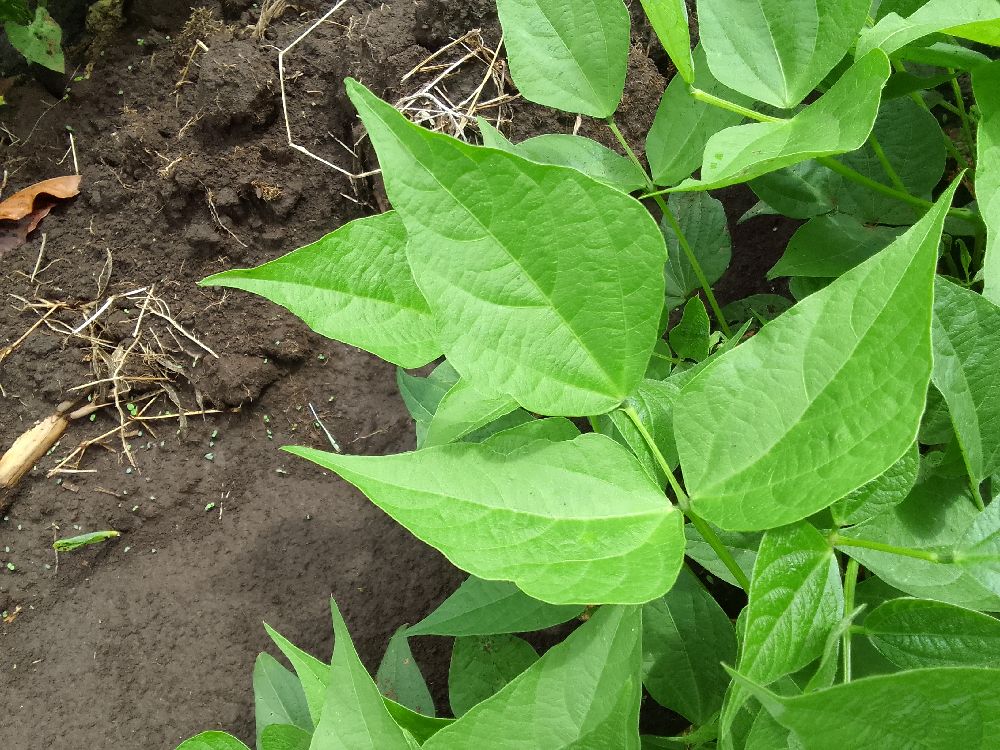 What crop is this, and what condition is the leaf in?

common bean, healthy
